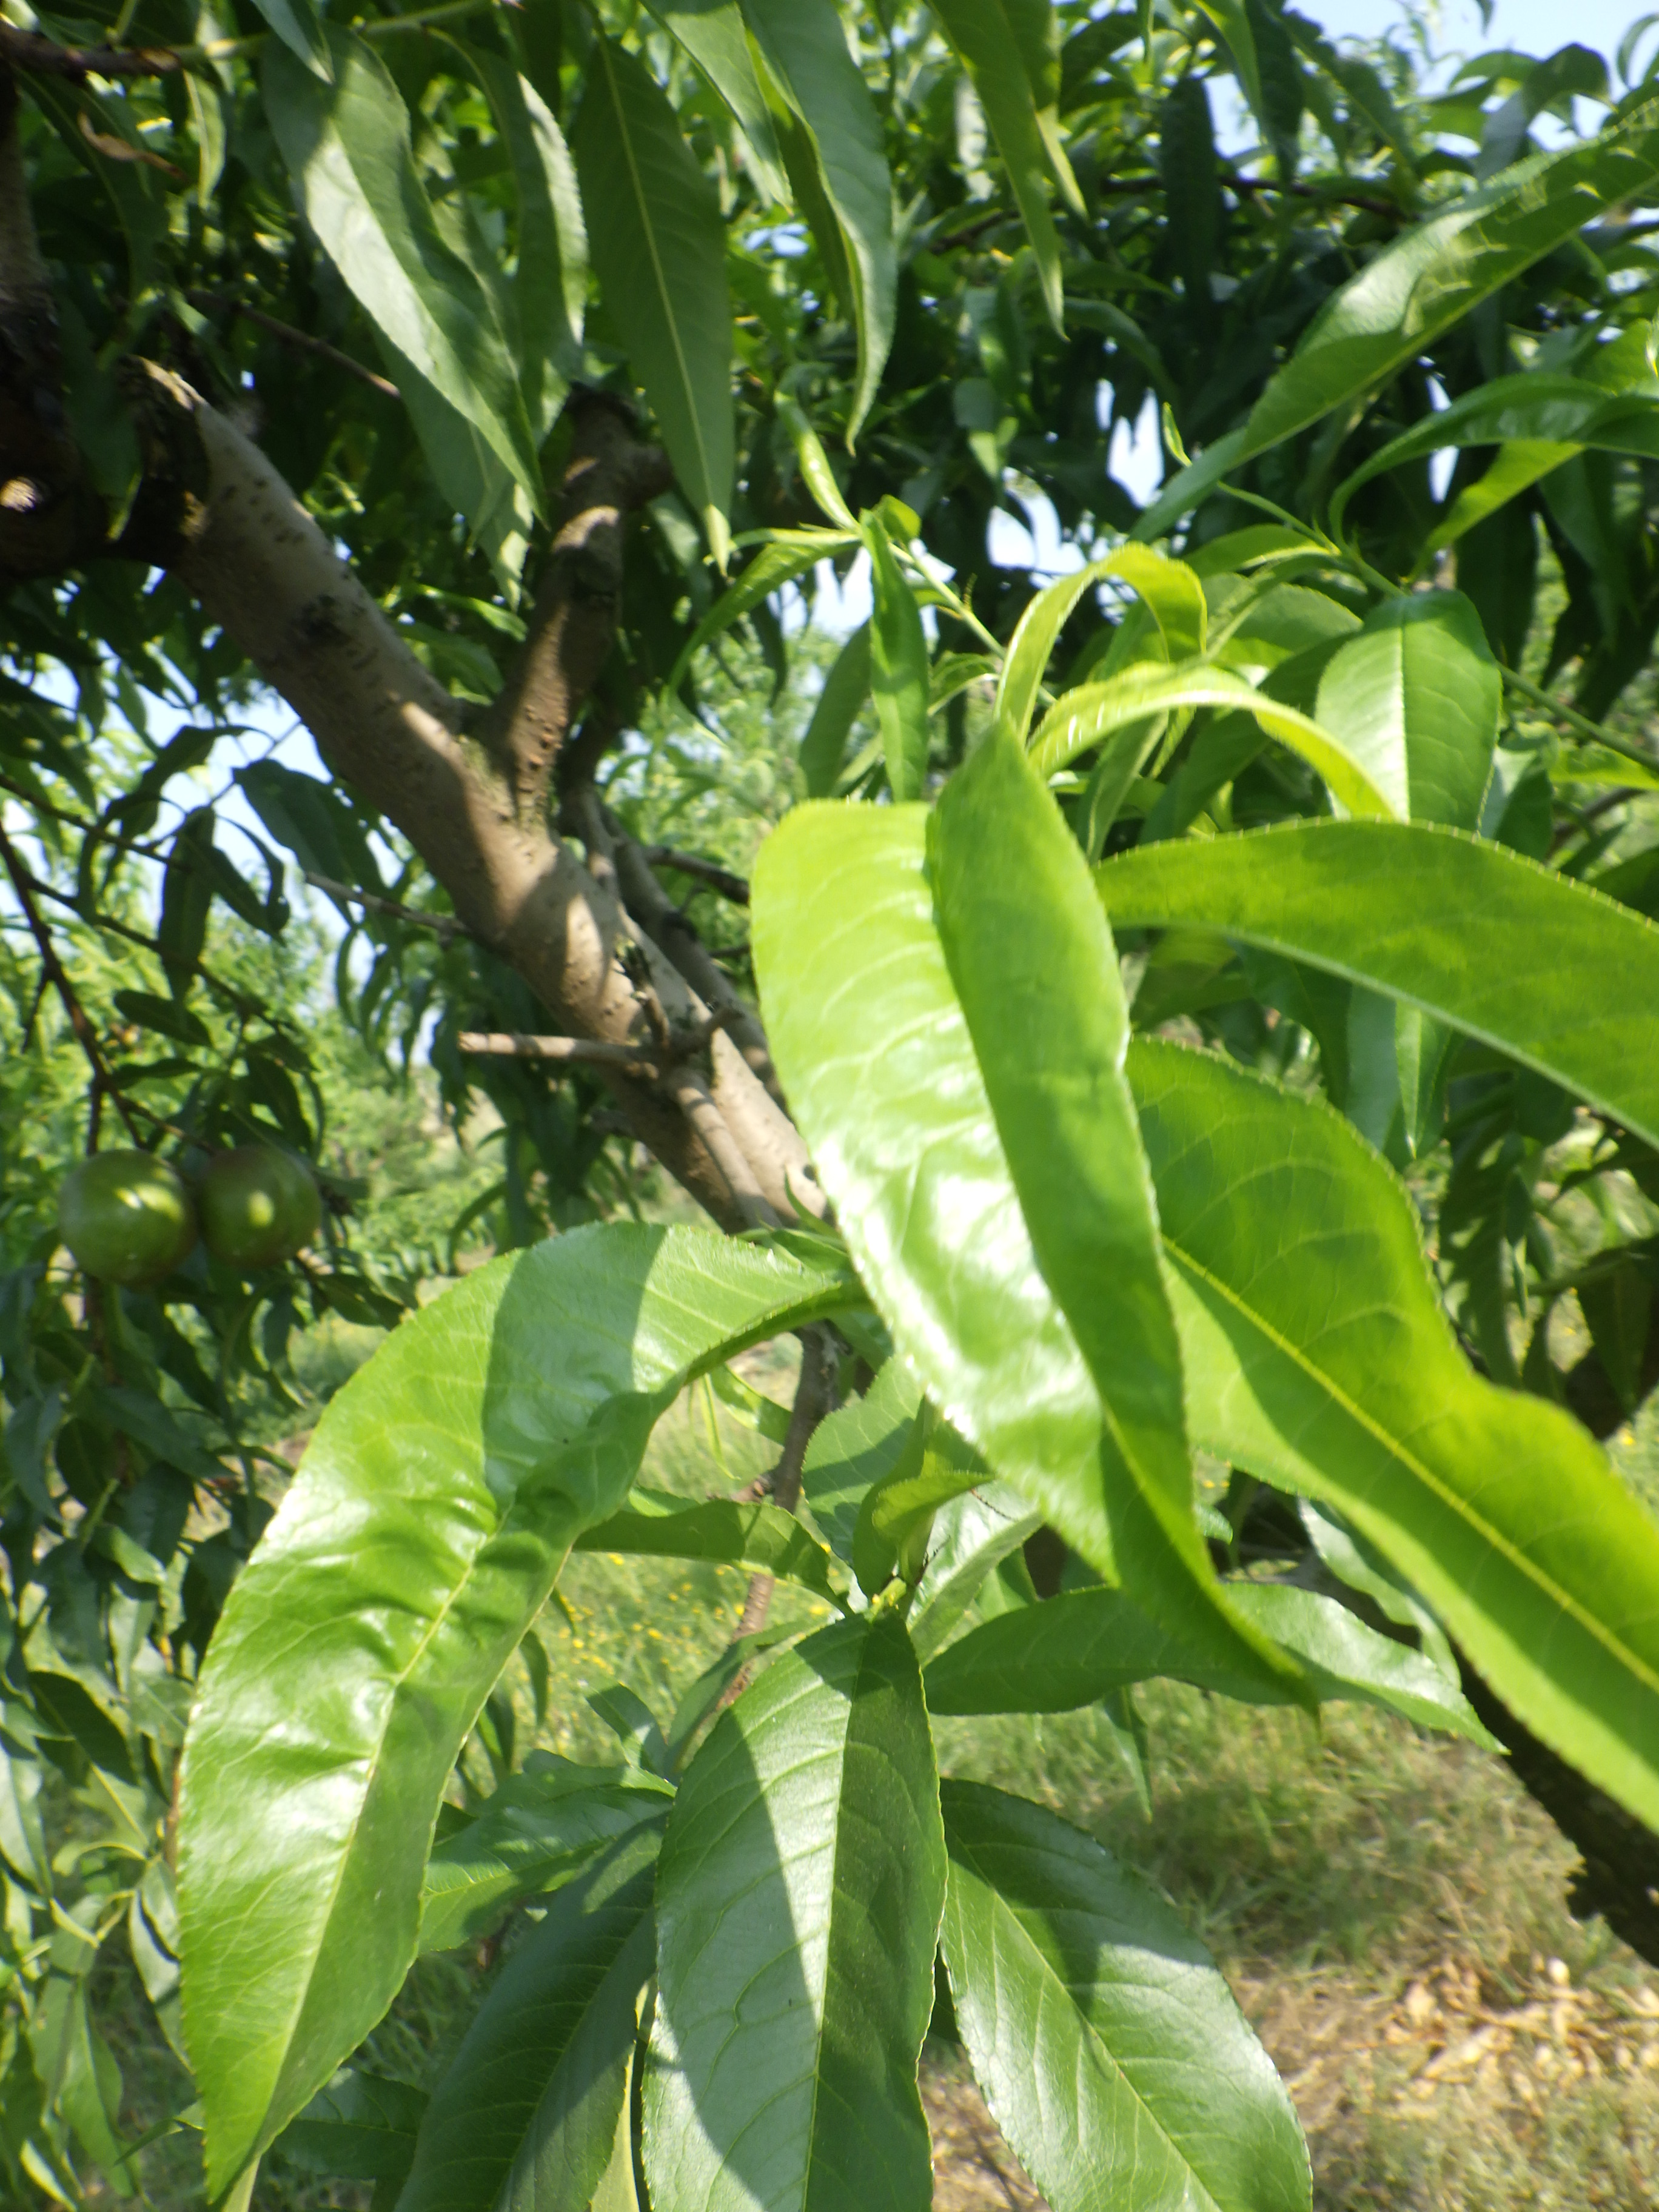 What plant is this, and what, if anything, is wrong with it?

peach, aphids
